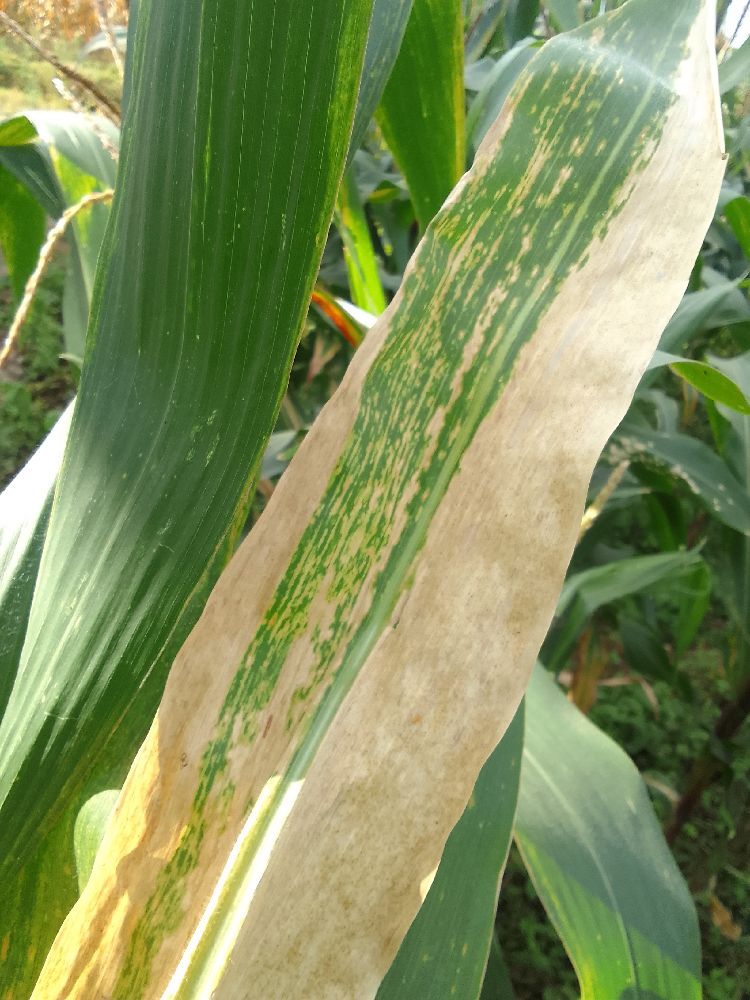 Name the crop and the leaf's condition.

maize, maize lethal necrosis
